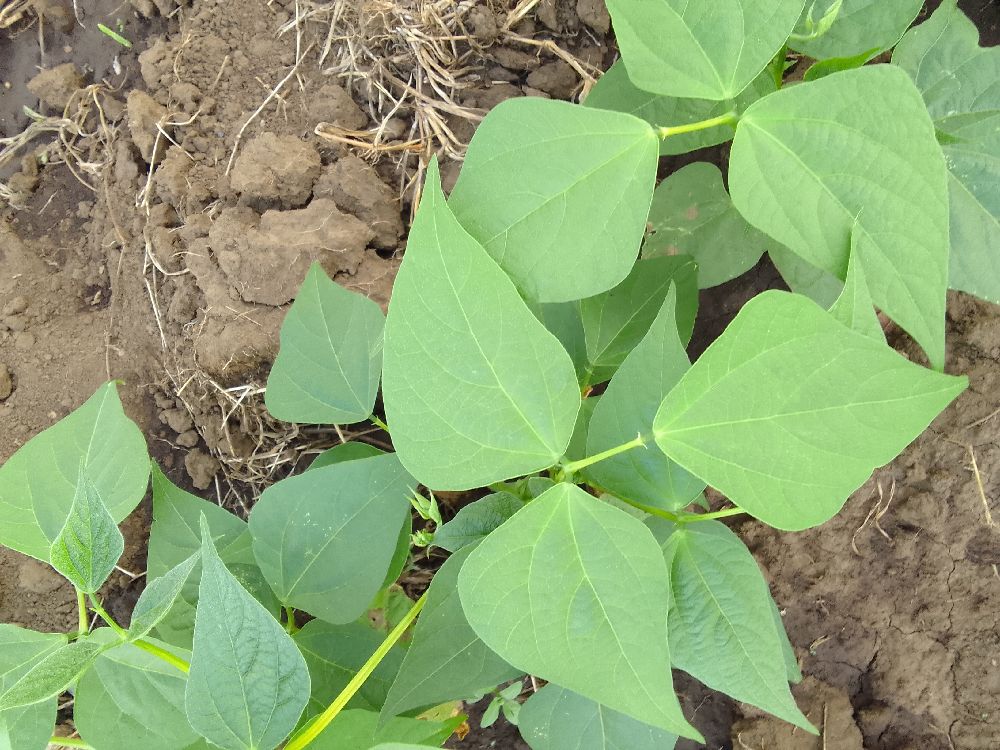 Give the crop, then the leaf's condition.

common bean, healthy
